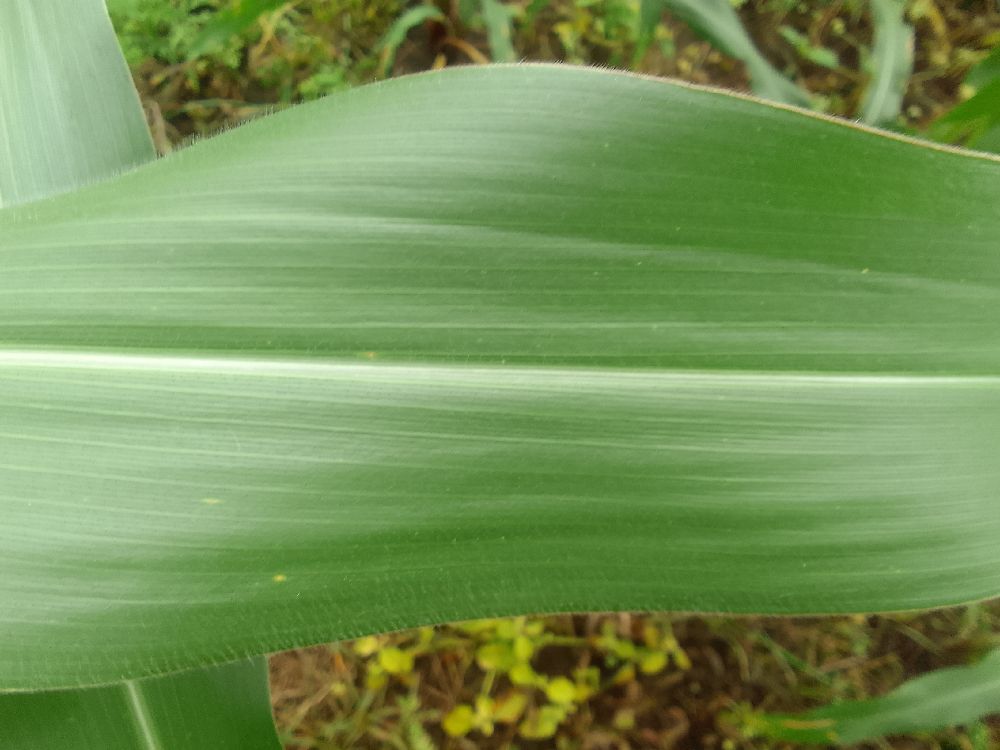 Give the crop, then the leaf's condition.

maize, healthy
